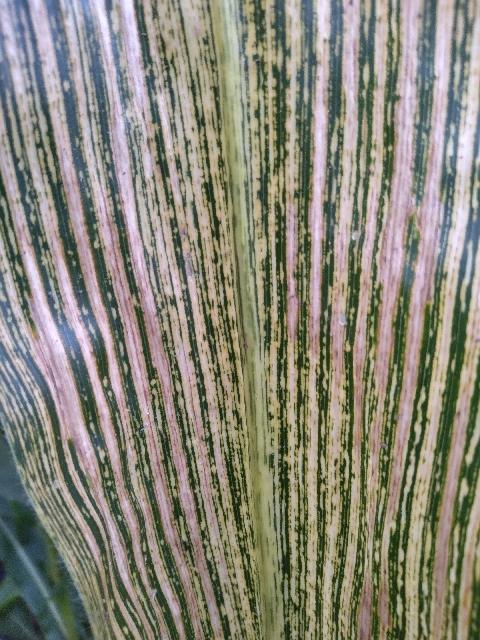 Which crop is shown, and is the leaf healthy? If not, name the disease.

maize, maize streak virus
